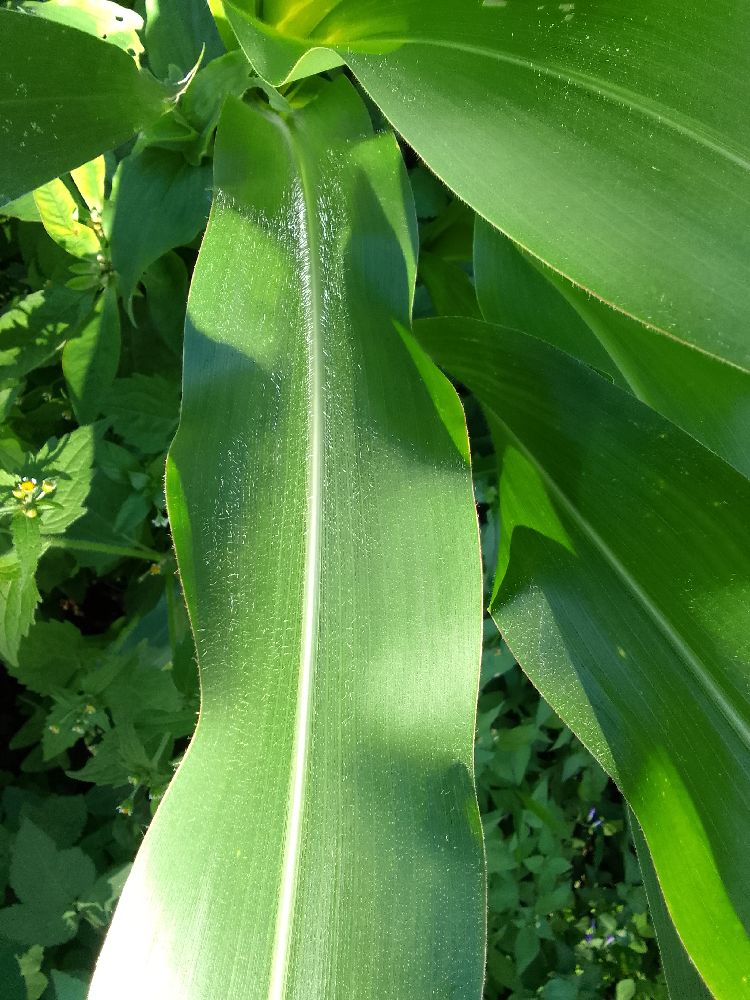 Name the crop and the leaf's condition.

maize, healthy
